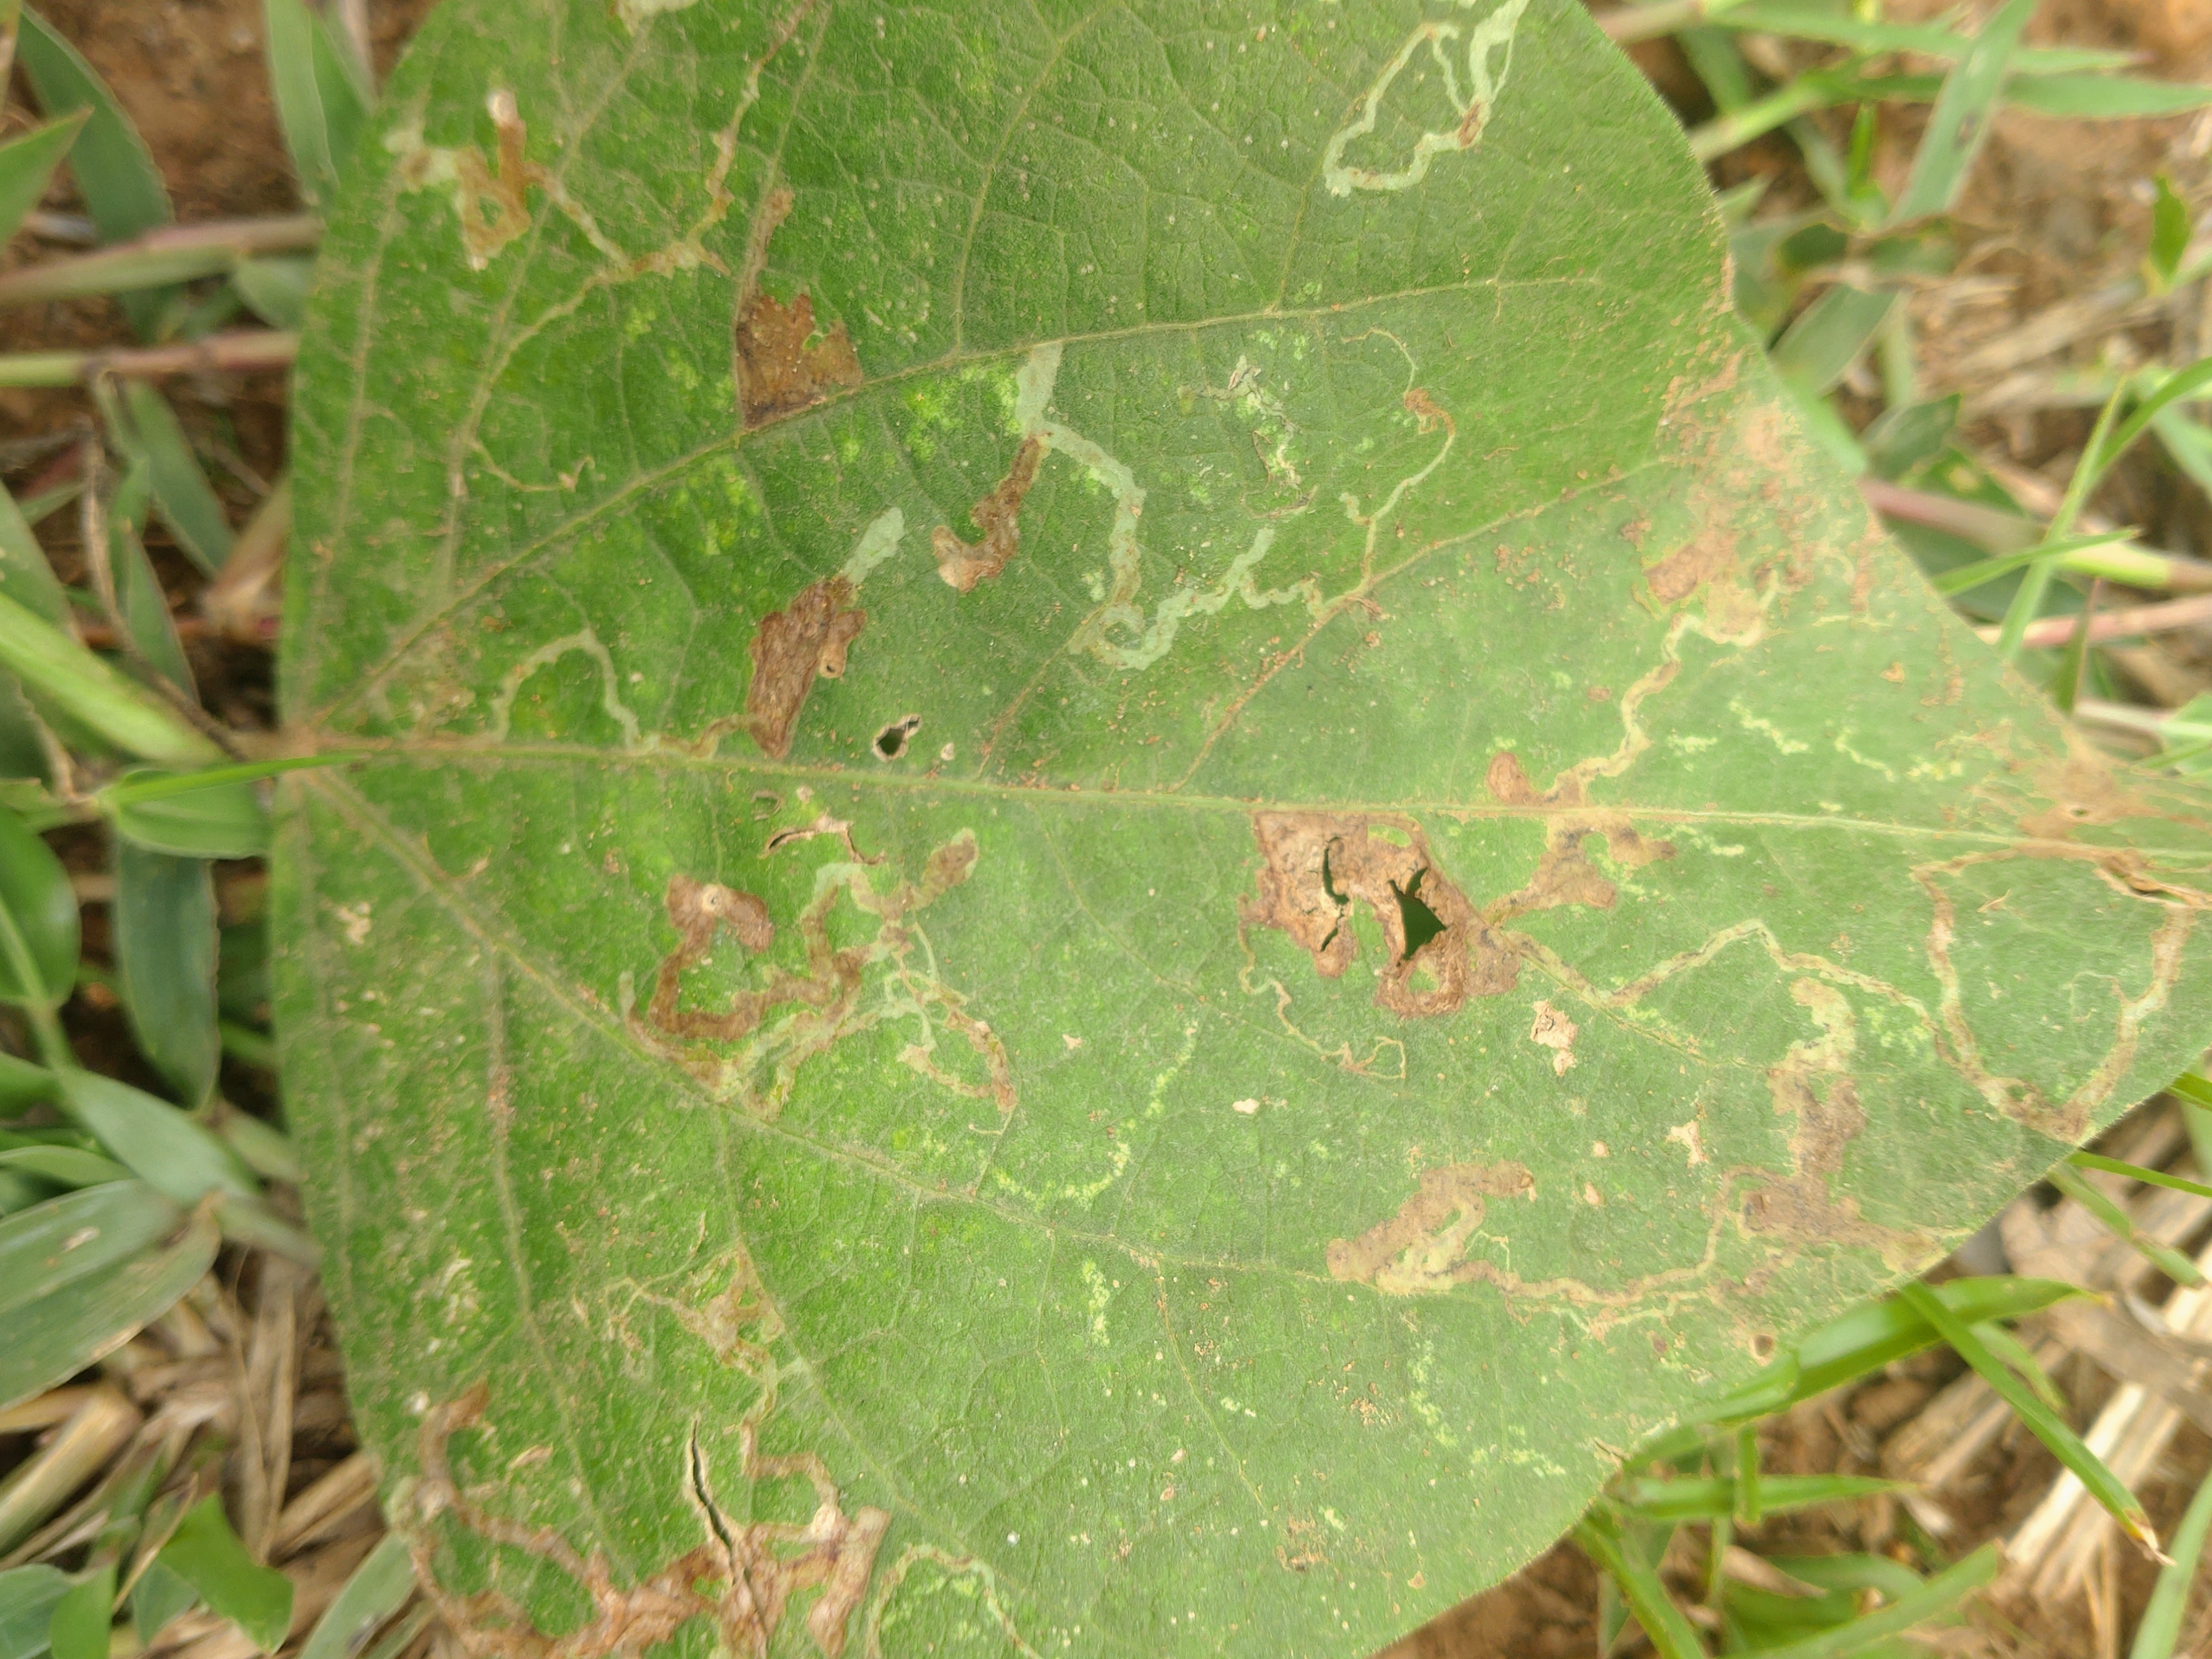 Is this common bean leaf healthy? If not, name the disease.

anthracnose
